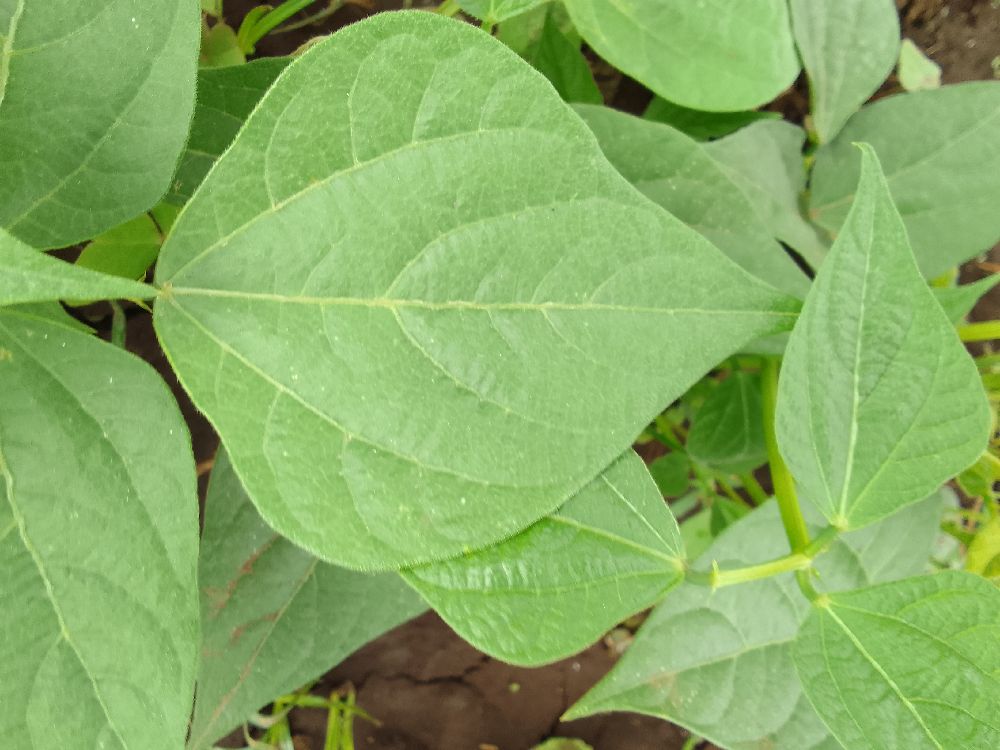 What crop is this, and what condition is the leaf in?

common bean, healthy
